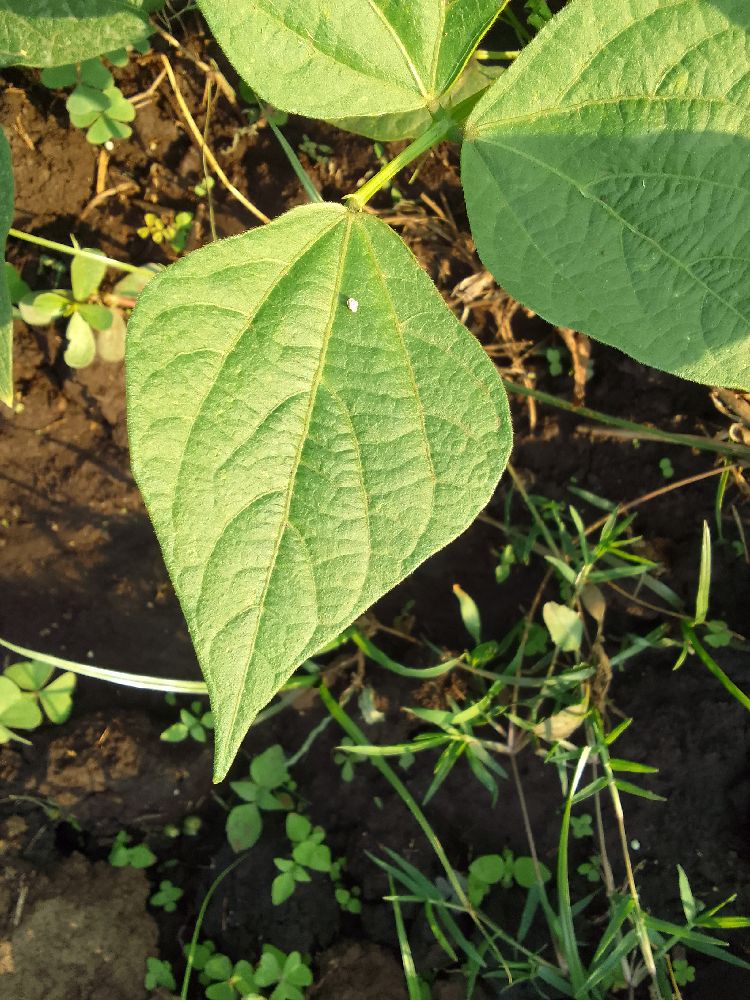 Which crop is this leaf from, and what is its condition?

common bean, healthy
